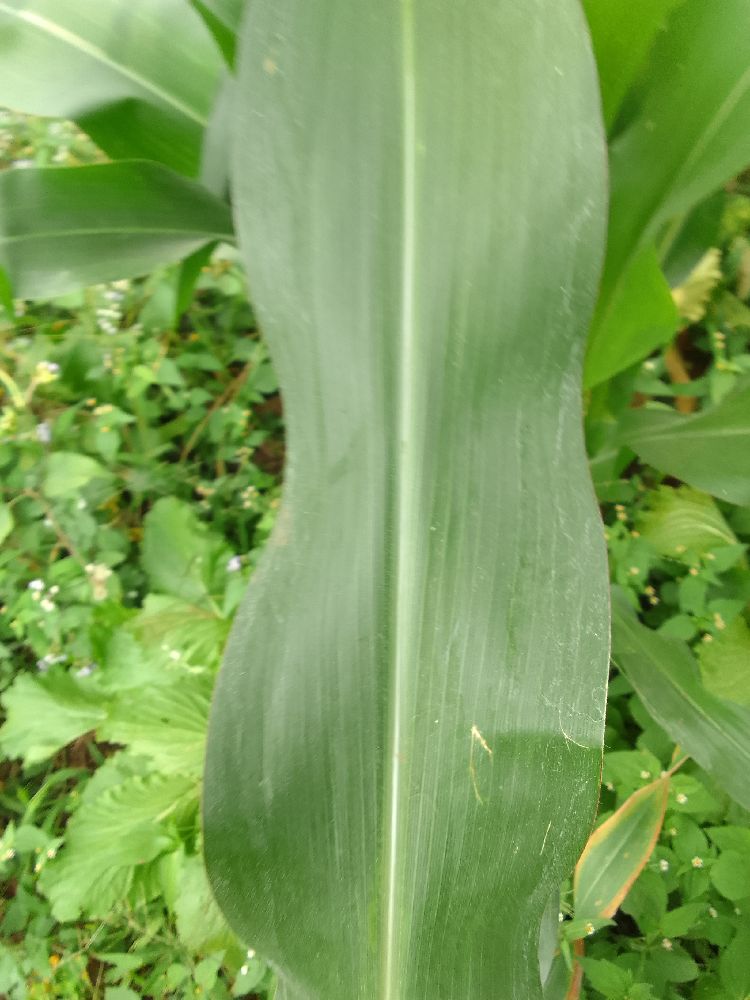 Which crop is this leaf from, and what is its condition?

maize, healthy
